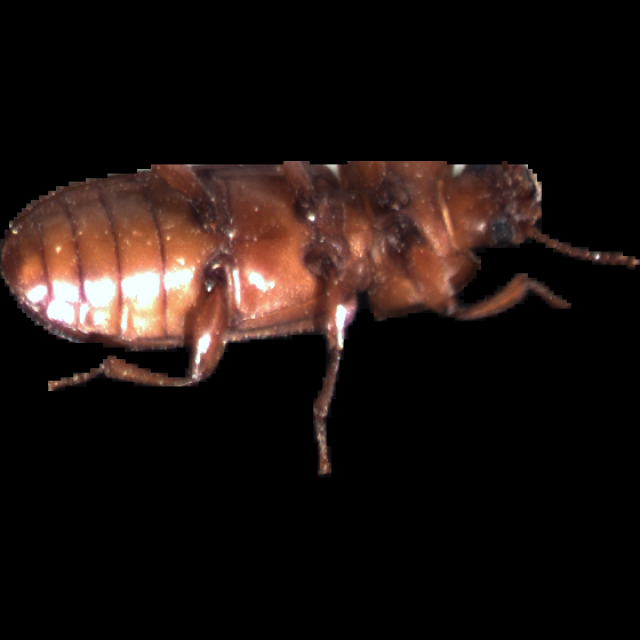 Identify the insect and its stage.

mealworm beetle
